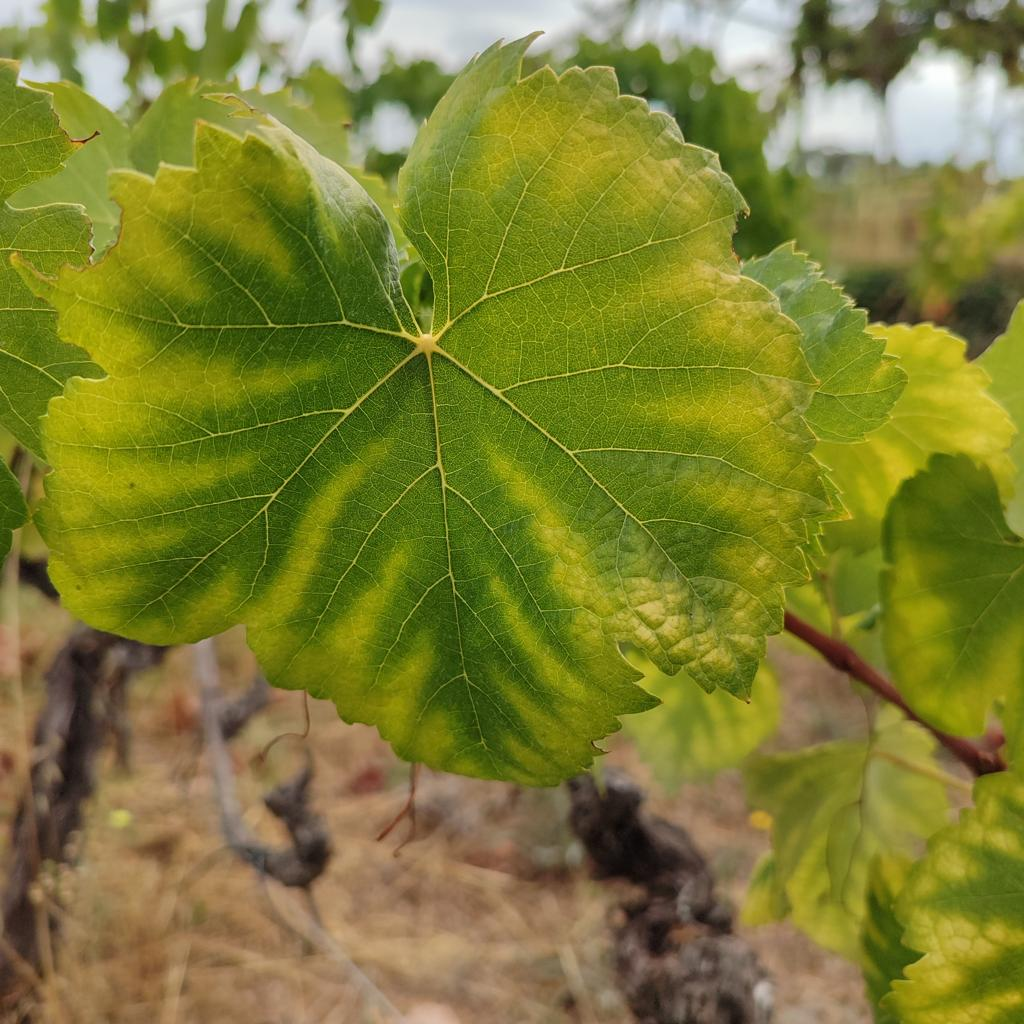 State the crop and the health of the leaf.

grapevine, esca complex
